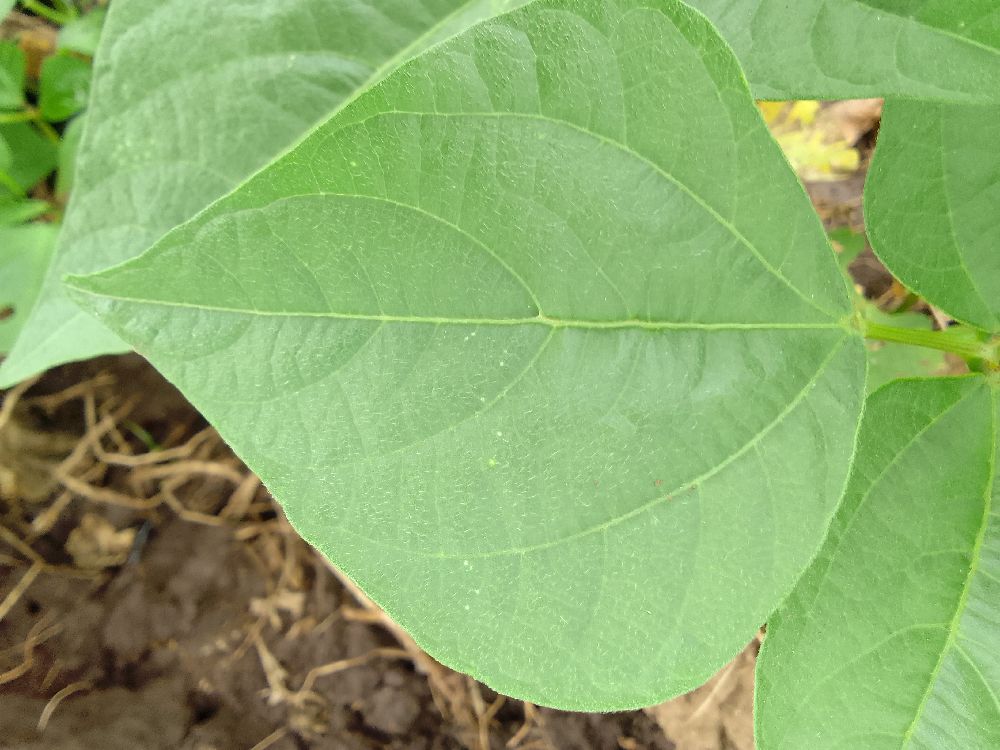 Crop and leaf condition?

common bean, healthy
